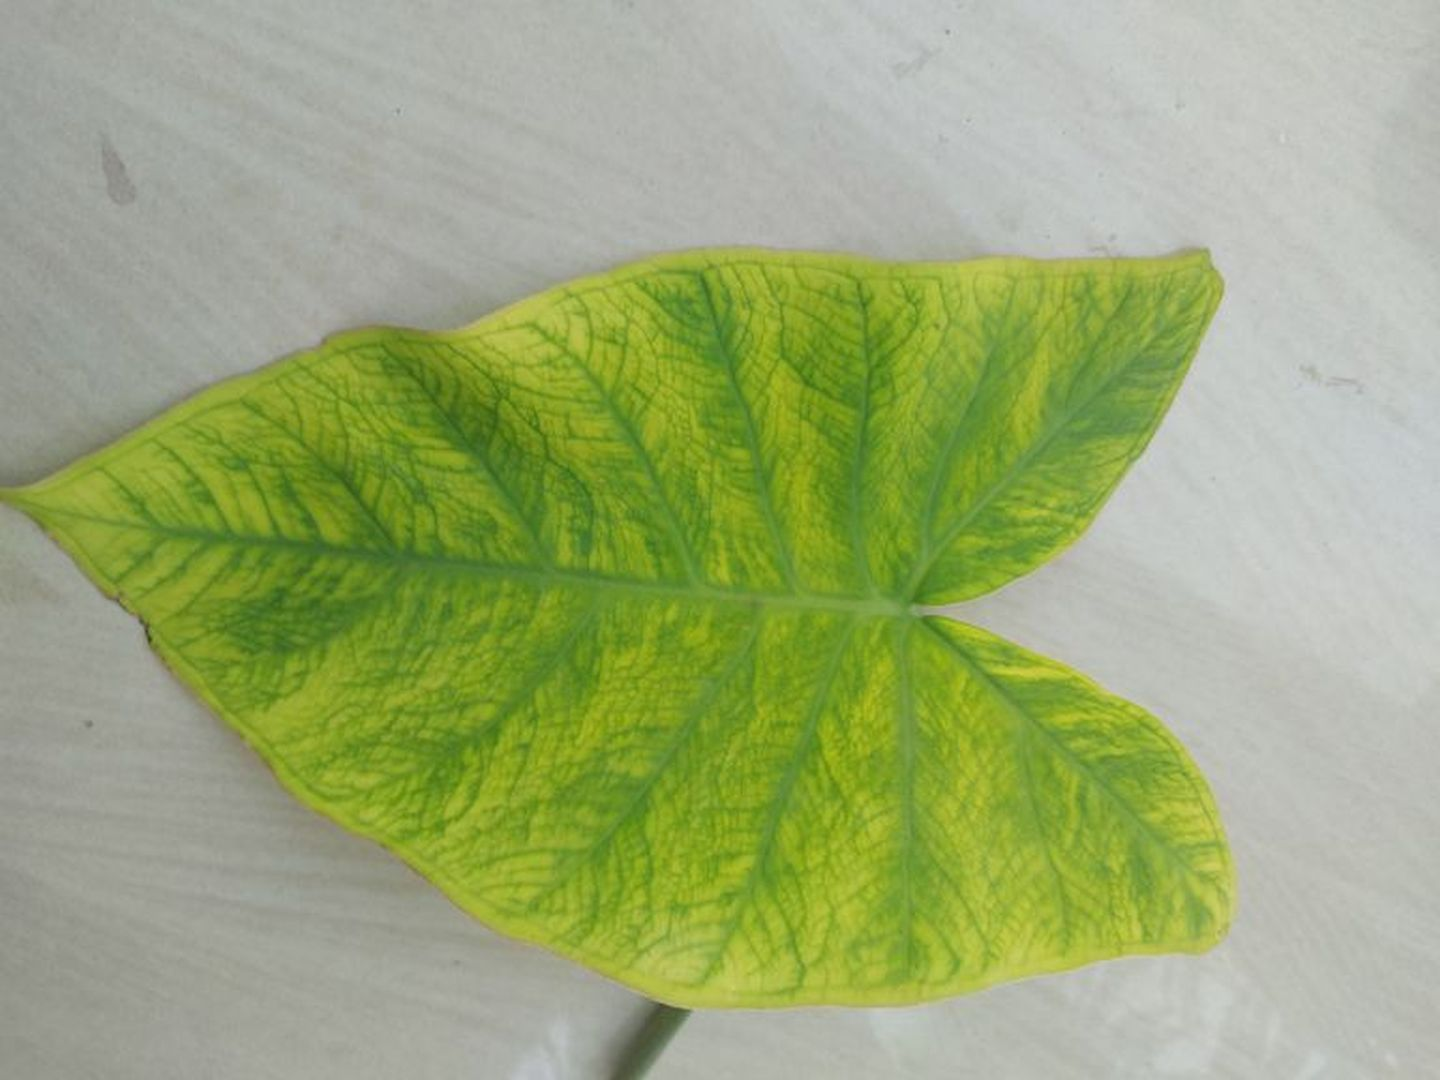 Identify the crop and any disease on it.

taro, mosaic
